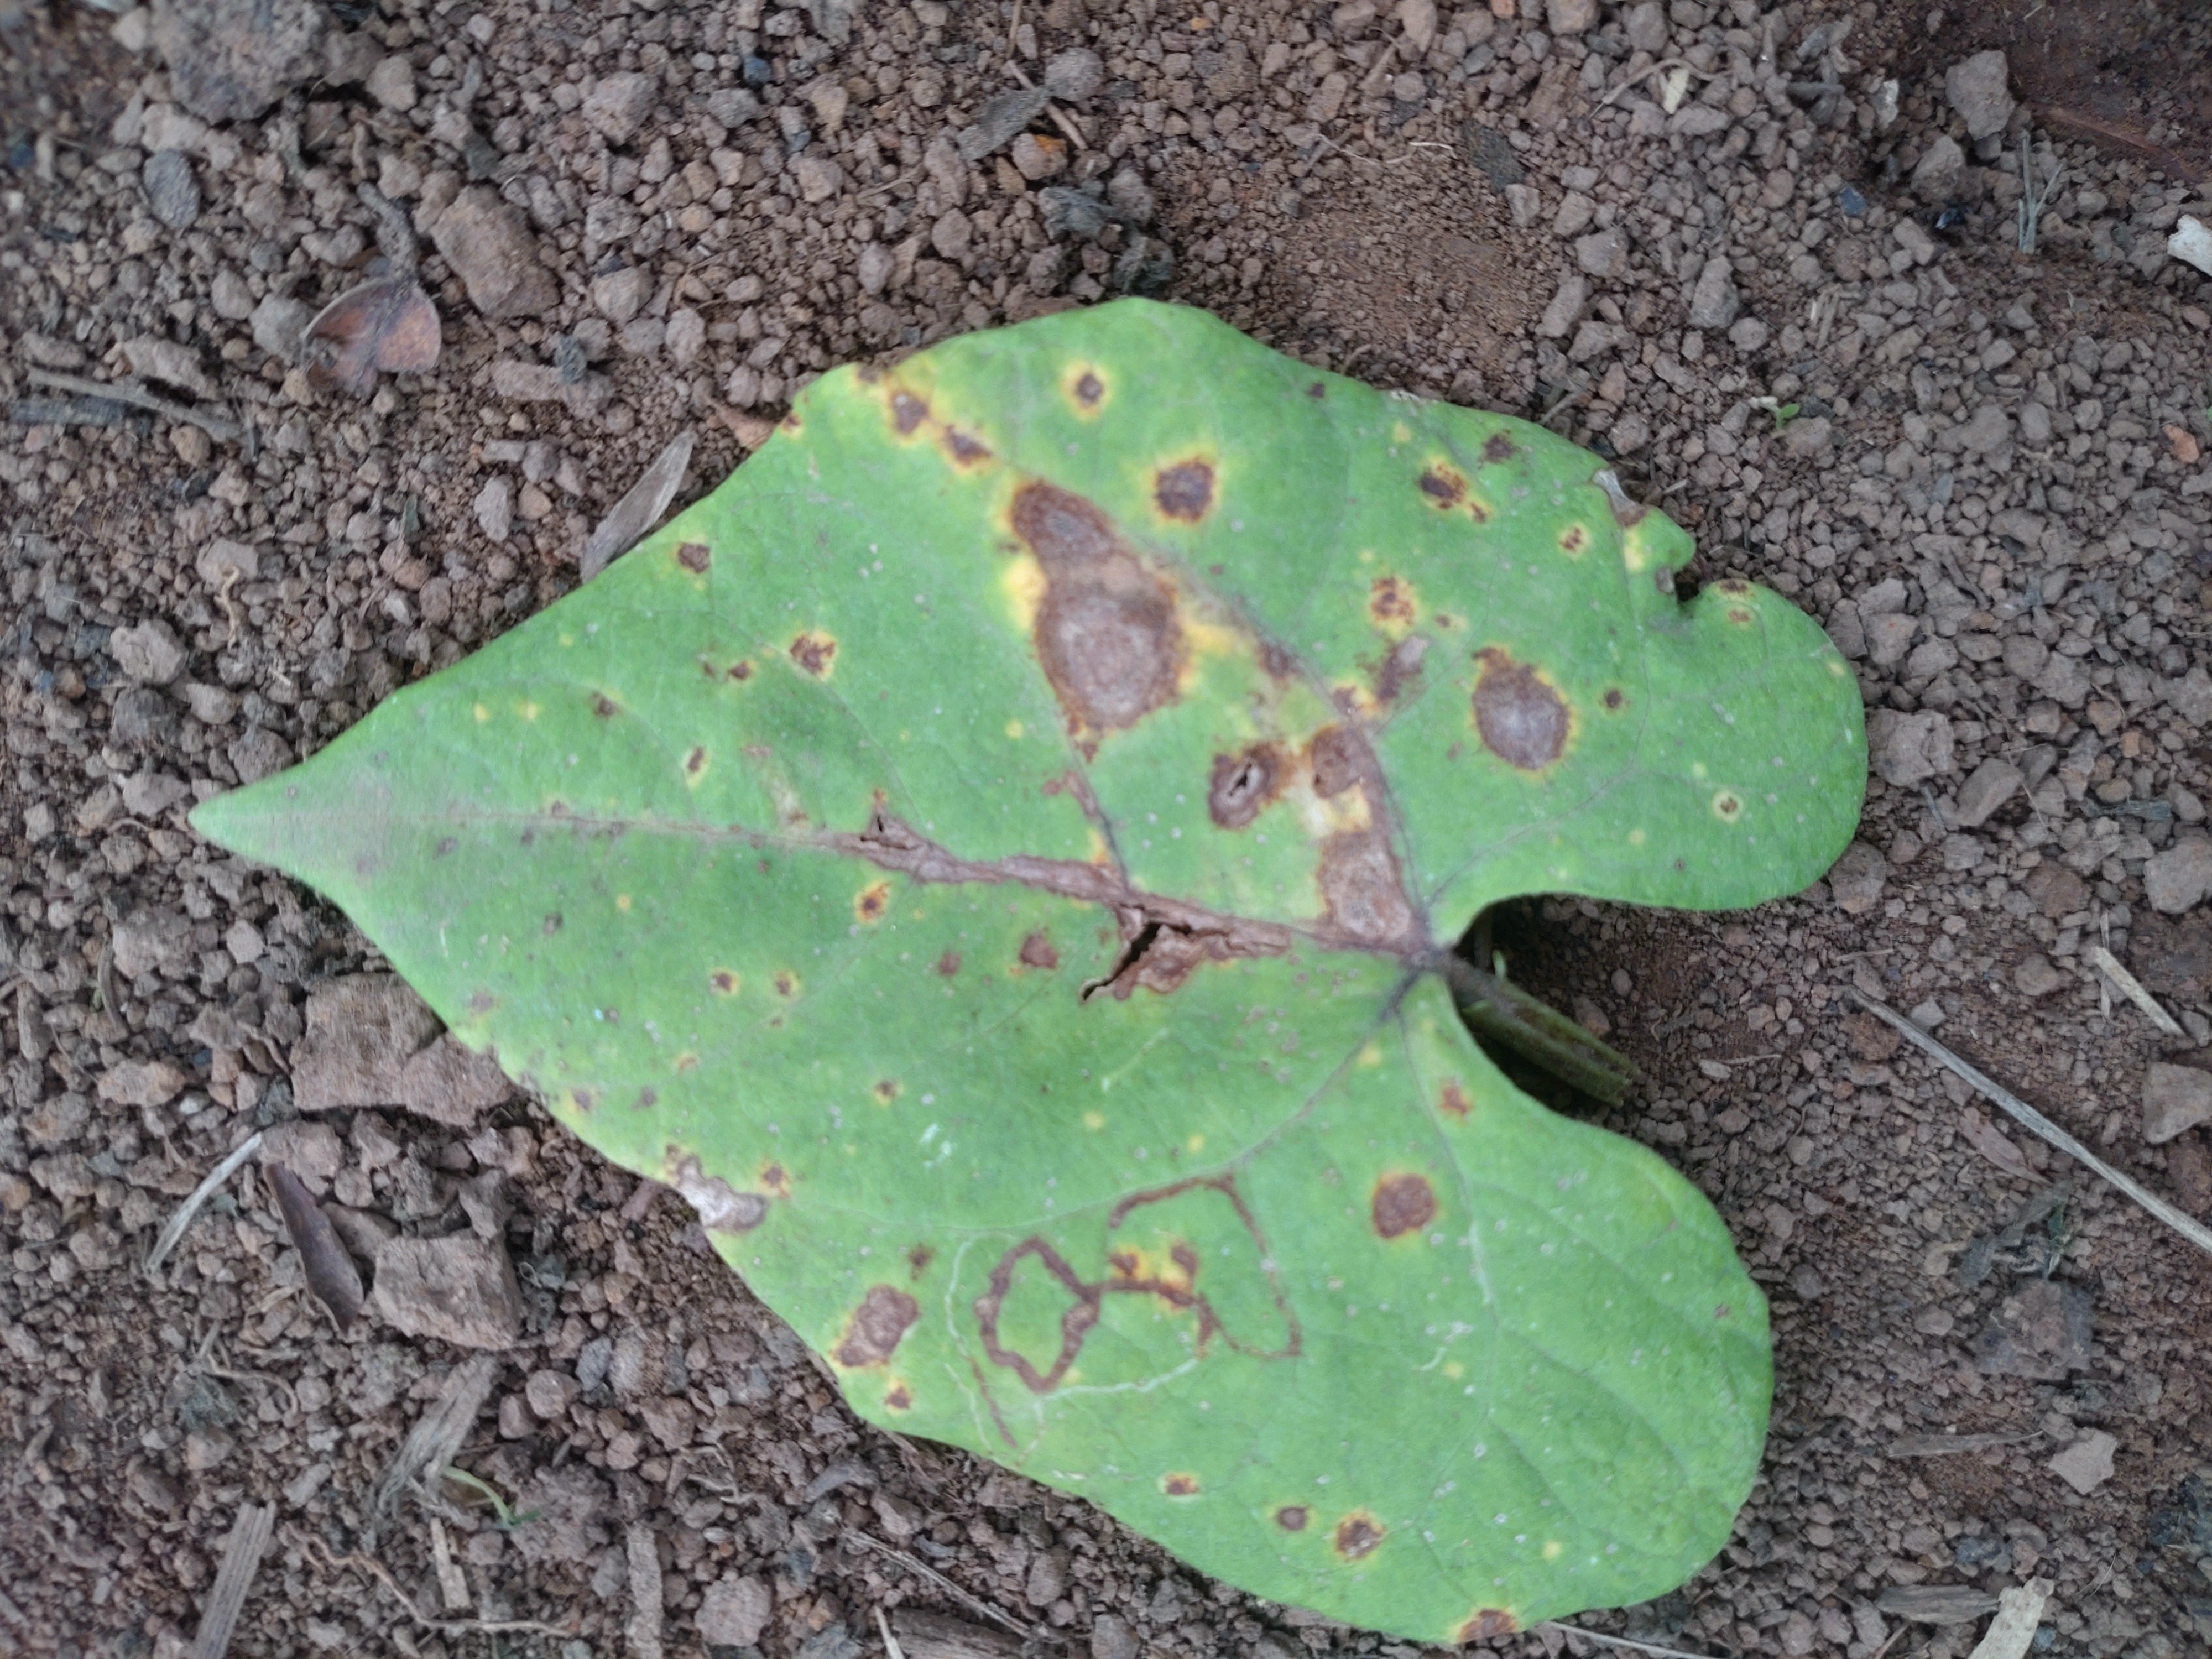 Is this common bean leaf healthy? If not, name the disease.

rust
